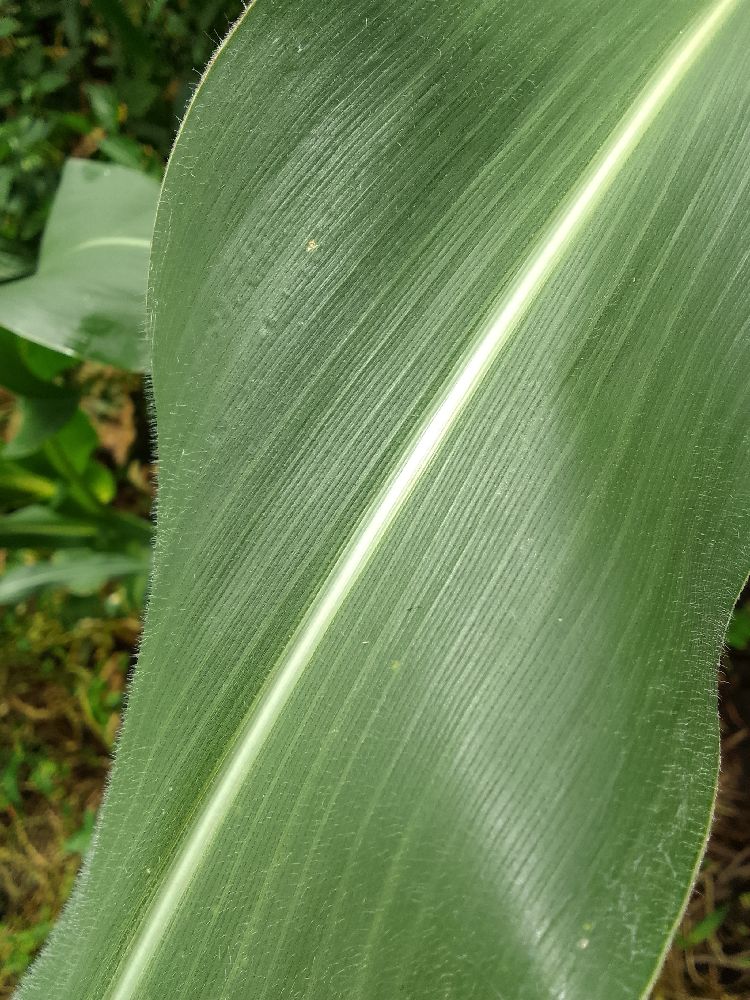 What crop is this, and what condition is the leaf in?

maize, healthy
